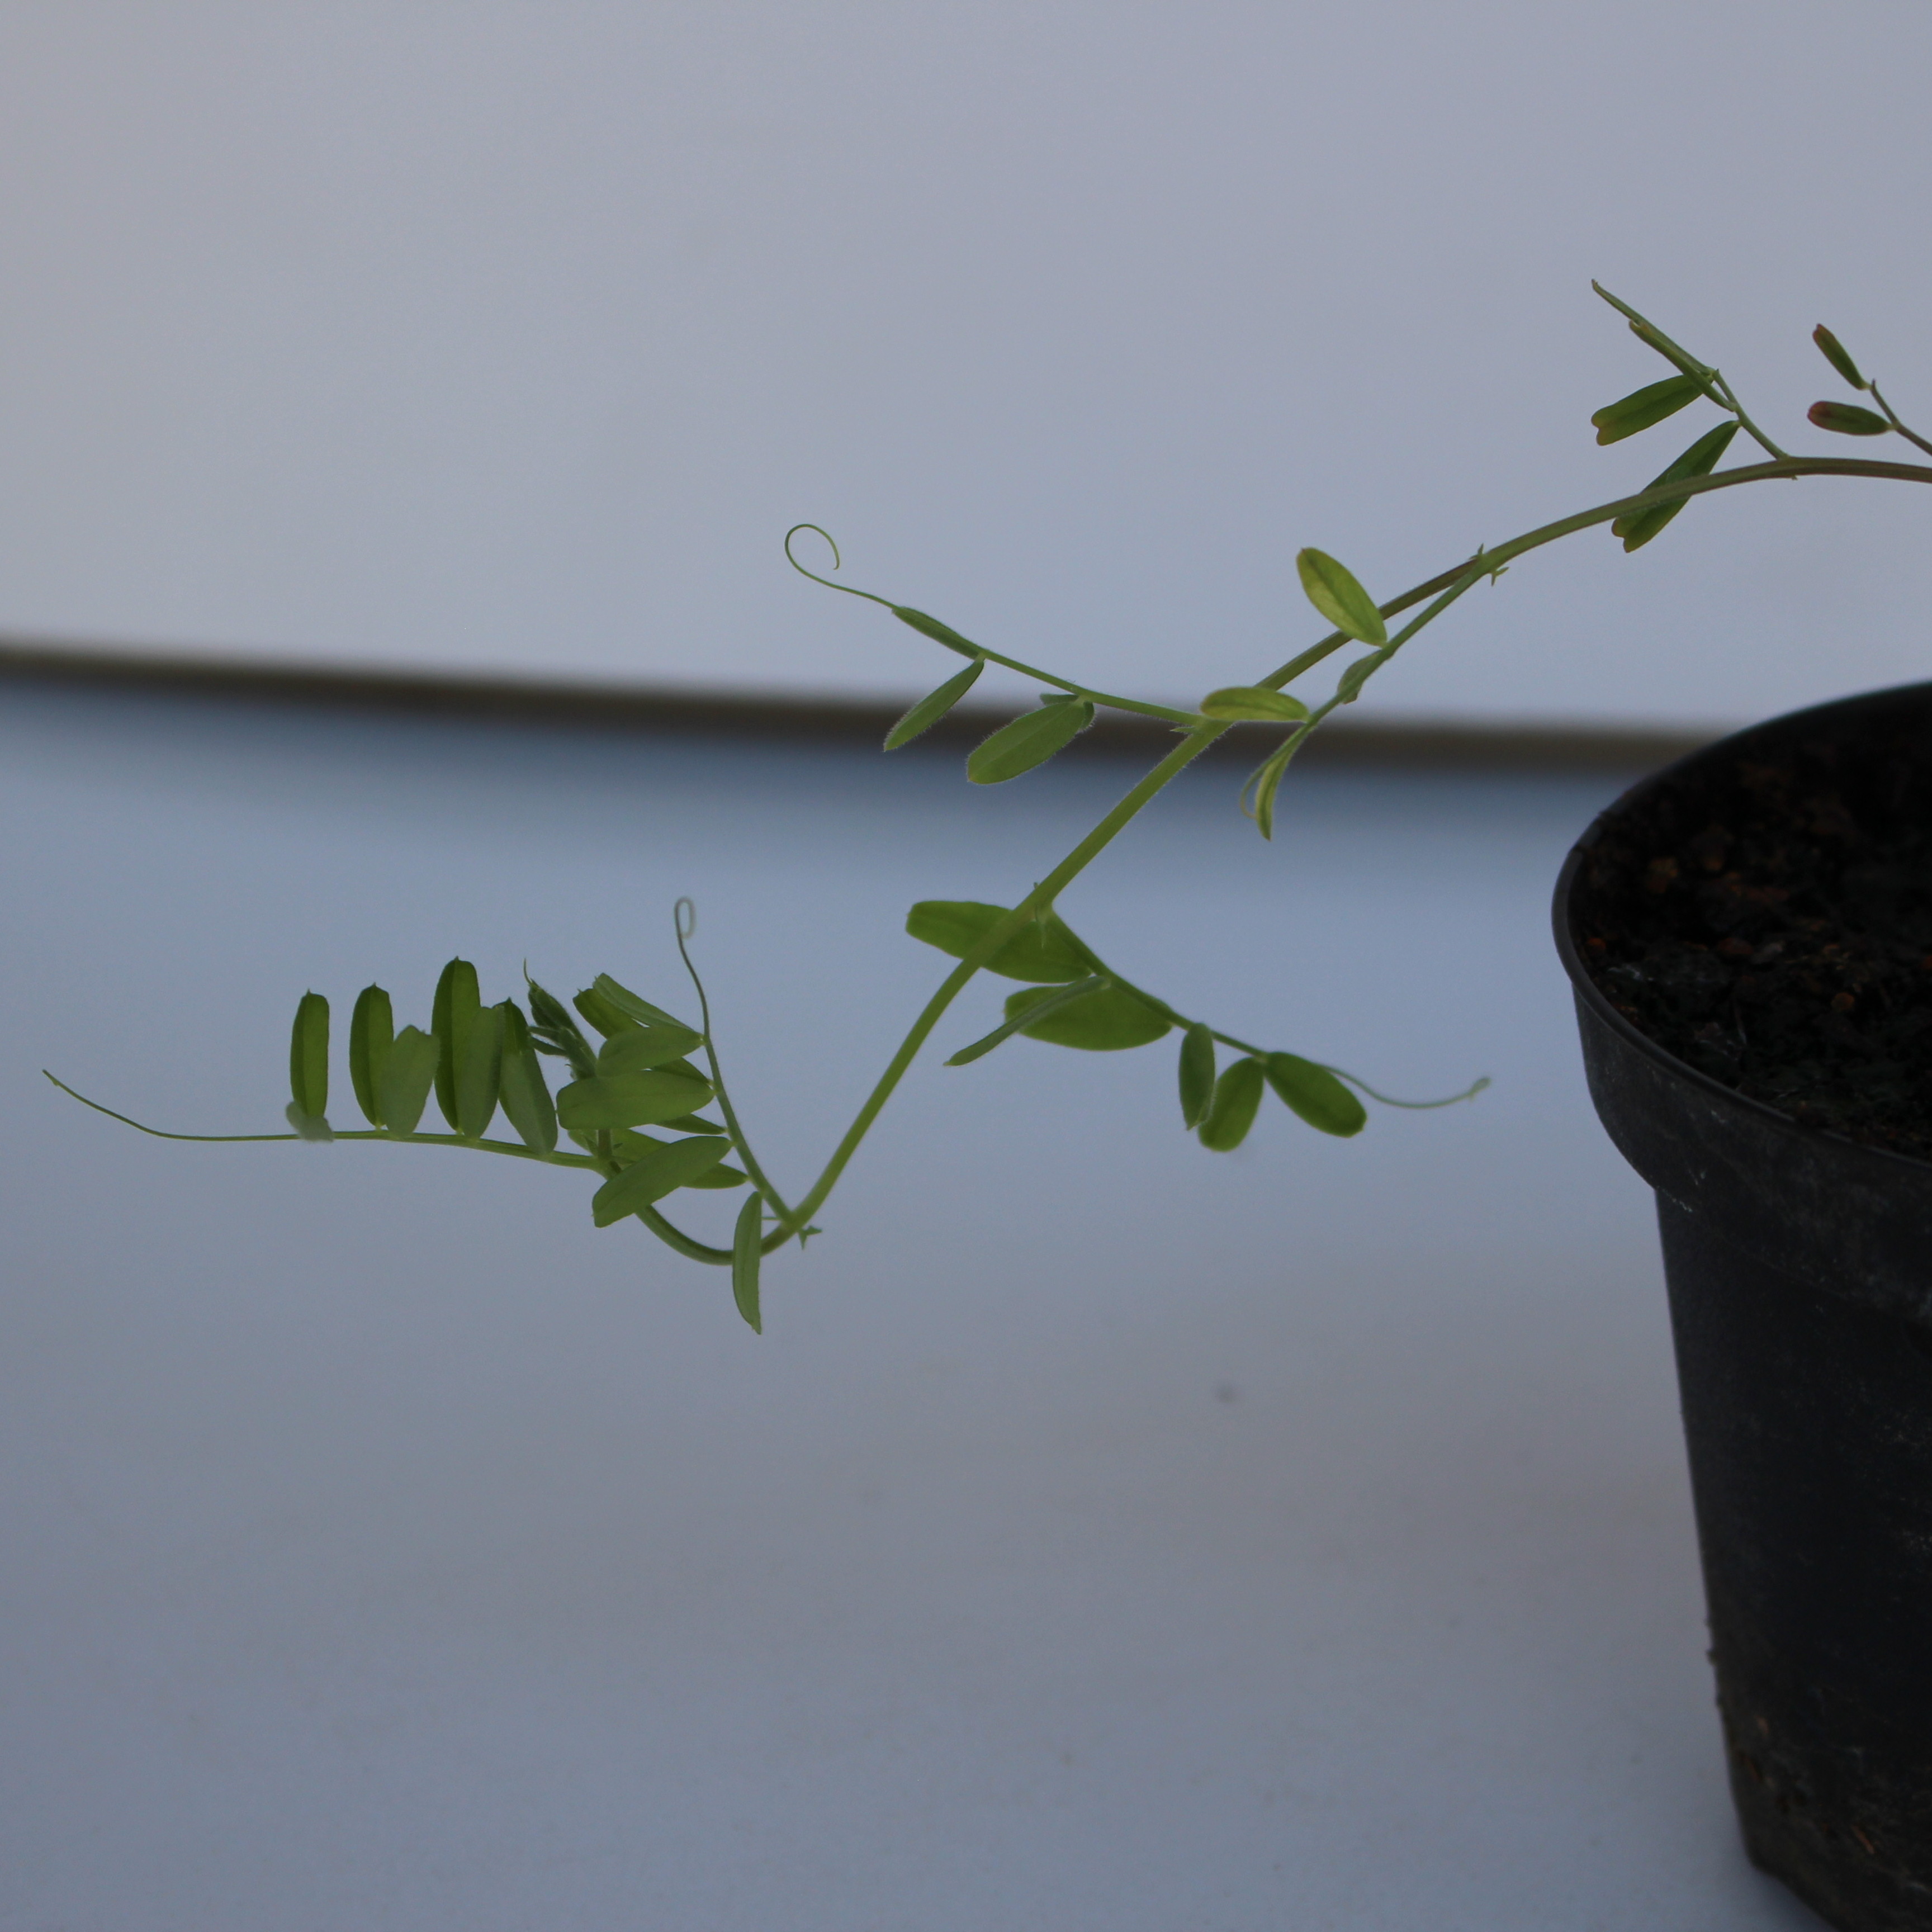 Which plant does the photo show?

Vicia sativa
